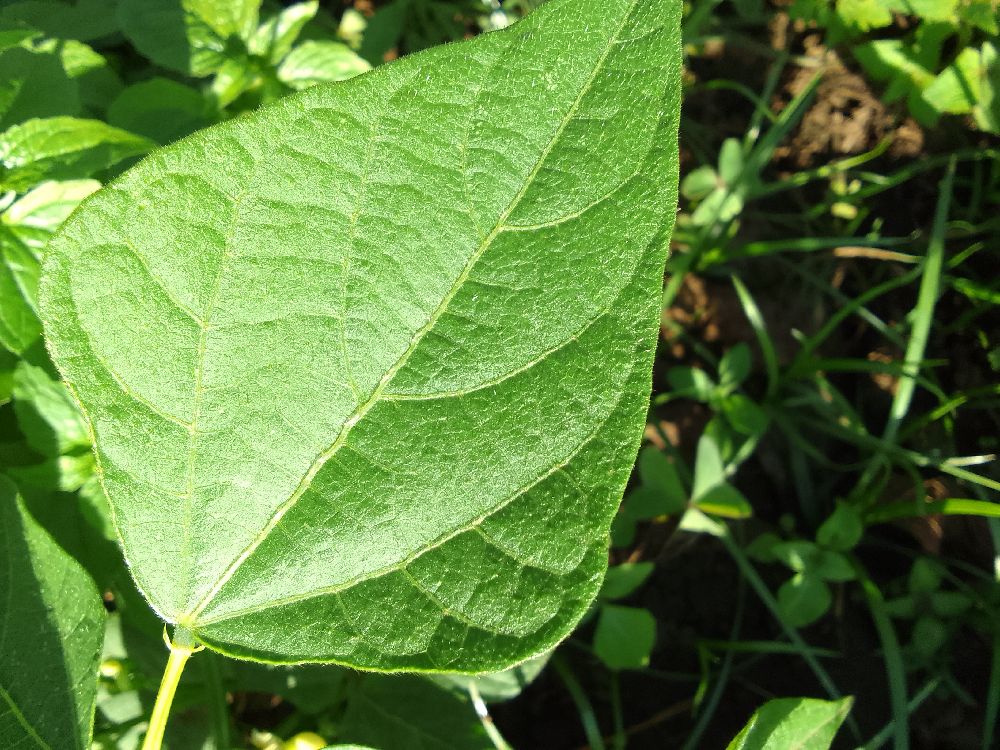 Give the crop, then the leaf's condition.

common bean, healthy
